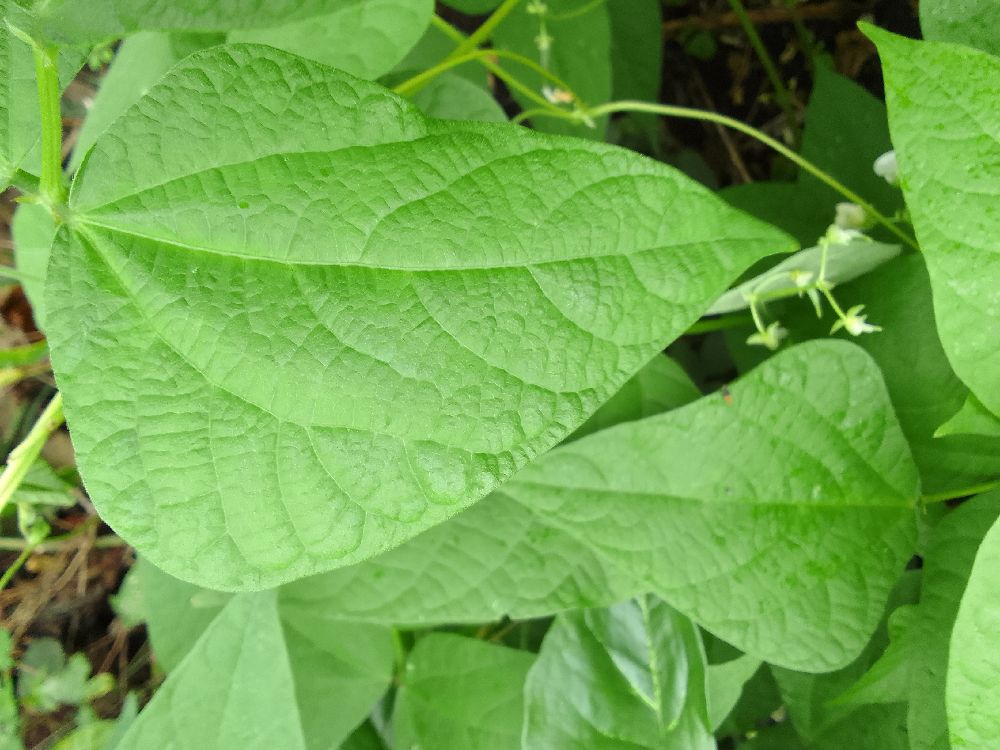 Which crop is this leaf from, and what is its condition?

common bean, healthy
